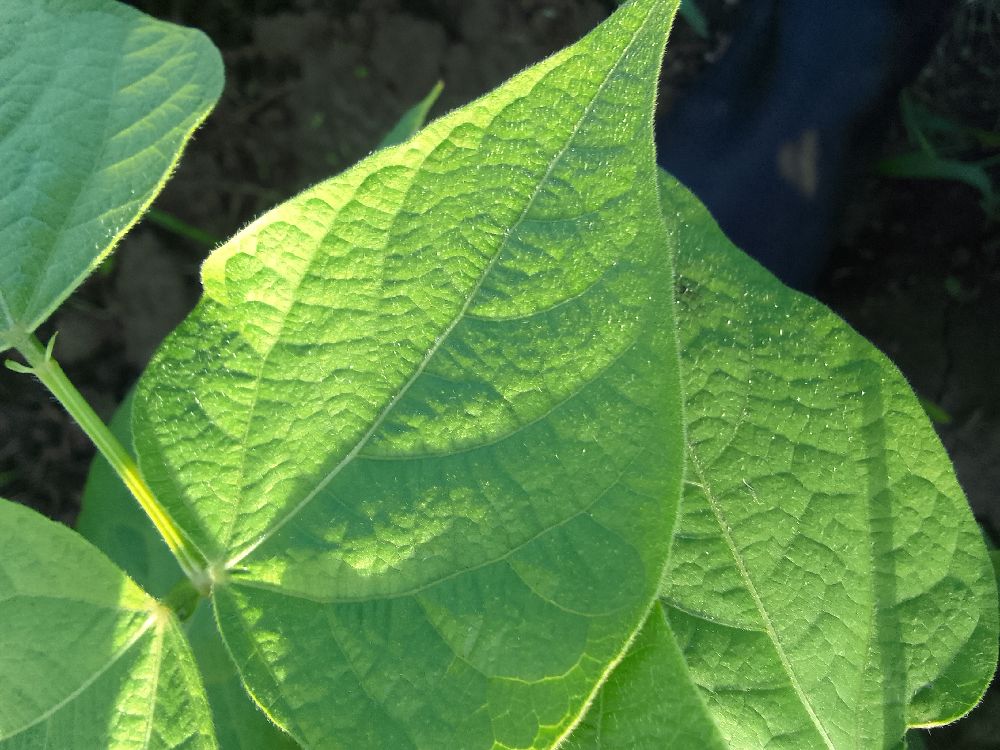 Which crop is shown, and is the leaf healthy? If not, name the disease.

common bean, healthy
